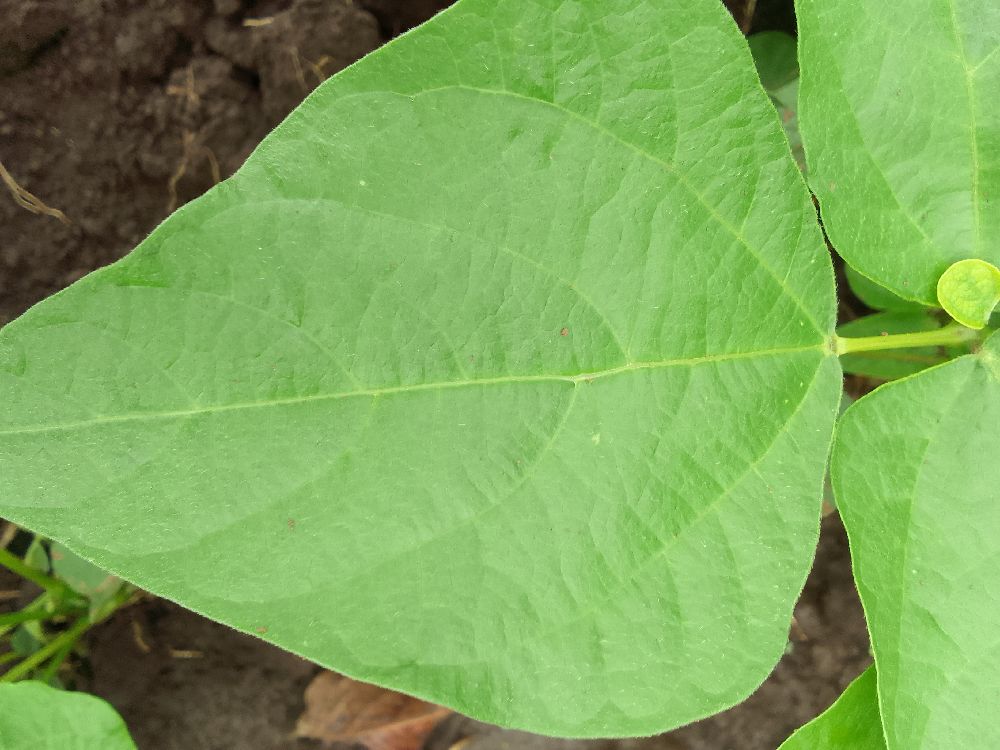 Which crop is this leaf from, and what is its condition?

common bean, healthy
